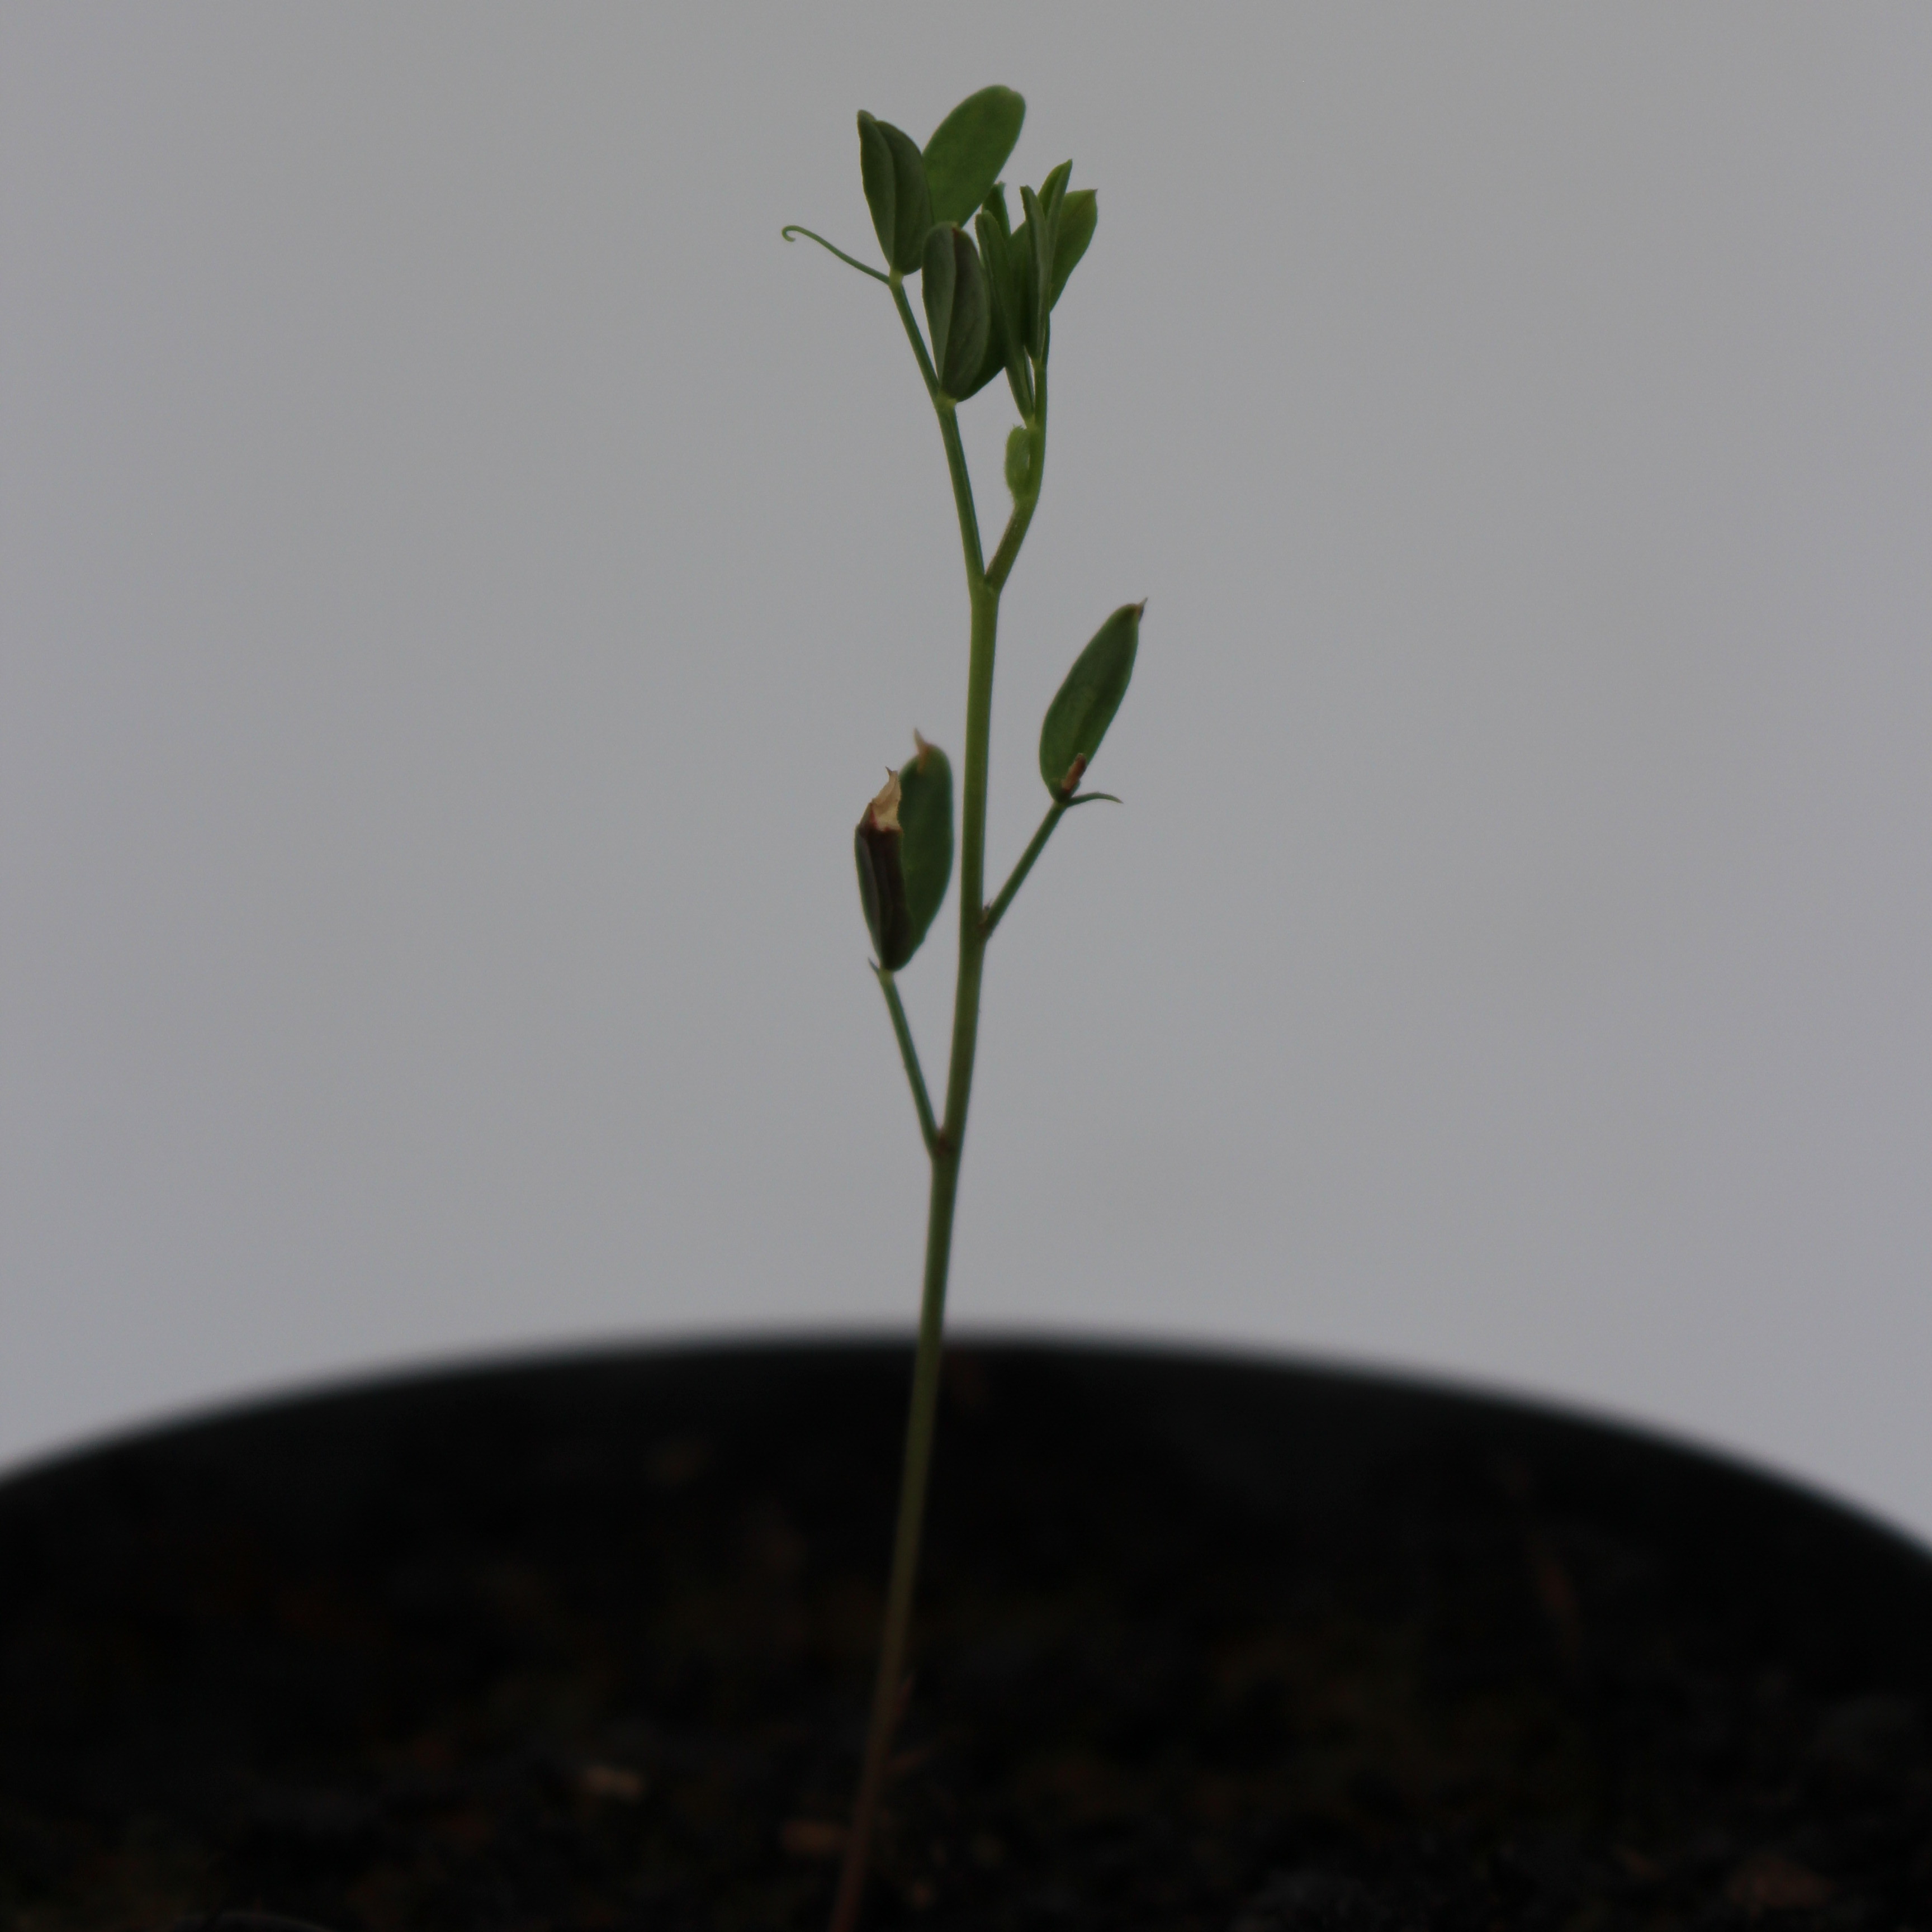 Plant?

Vicia sativa
